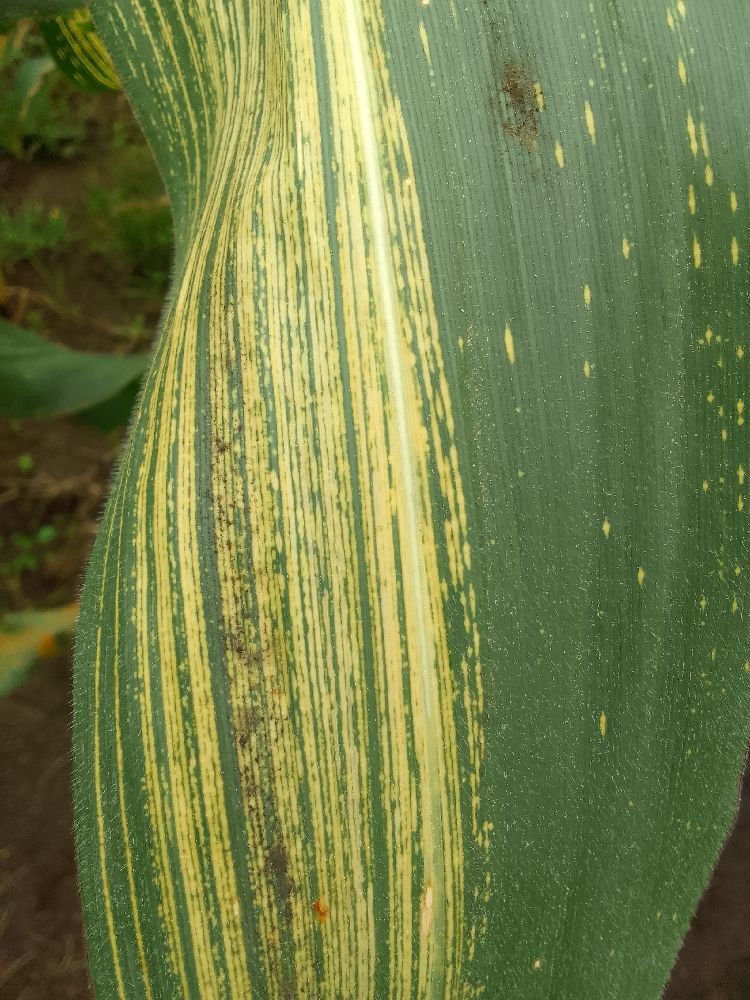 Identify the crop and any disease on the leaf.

maize, maize streak virus
